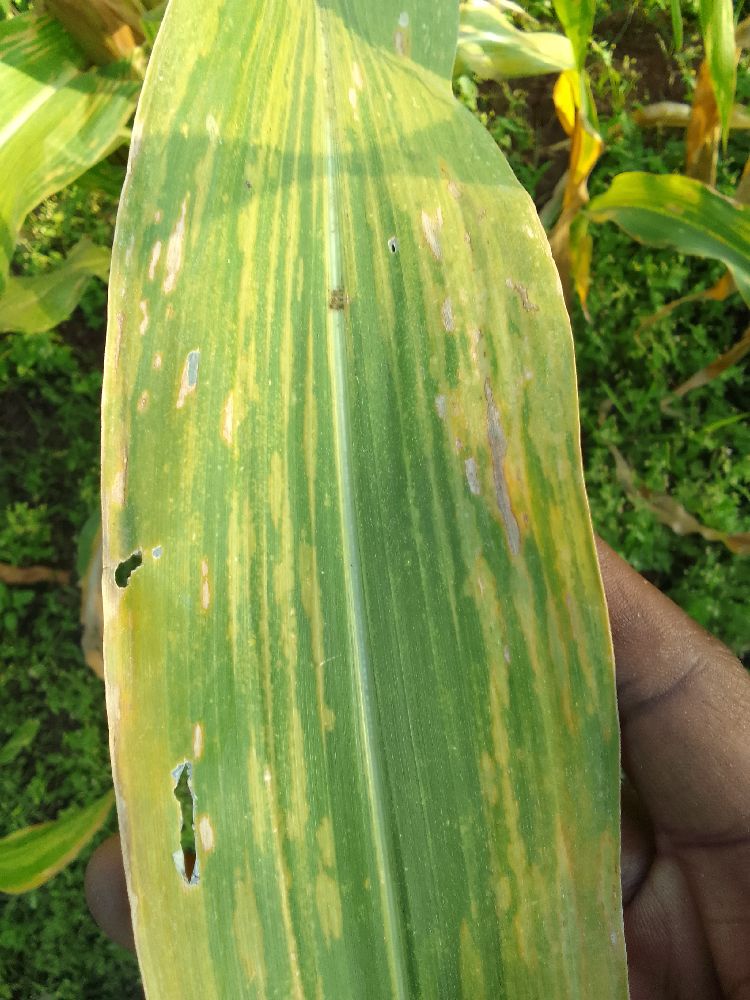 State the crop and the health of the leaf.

maize, maize lethal necrosis
